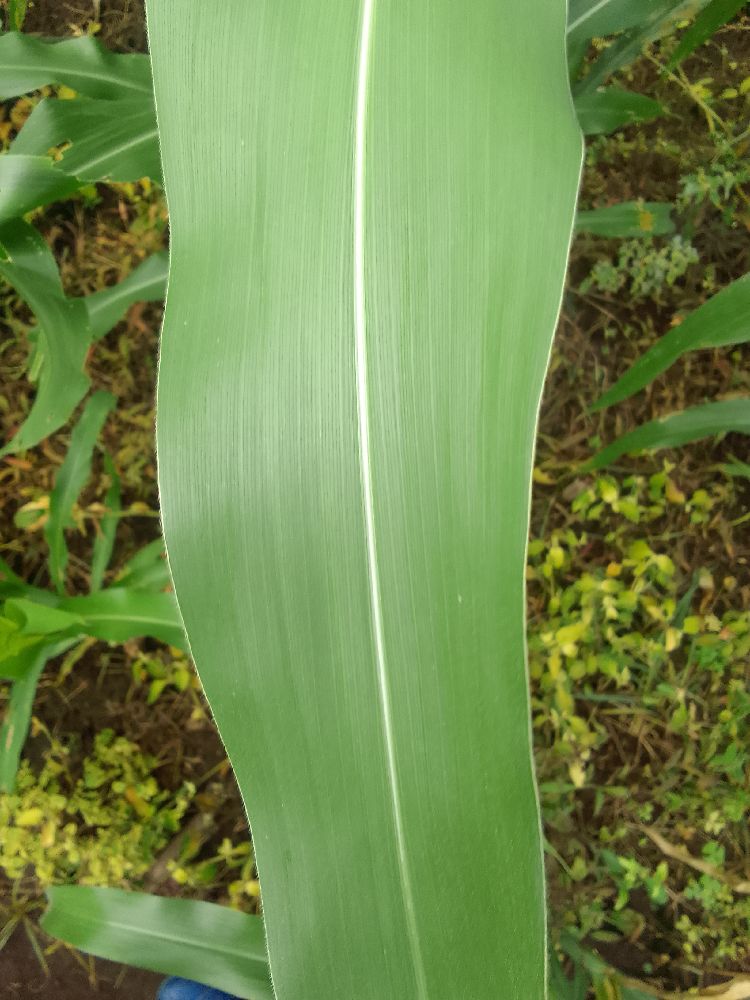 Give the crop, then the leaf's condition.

maize, healthy
